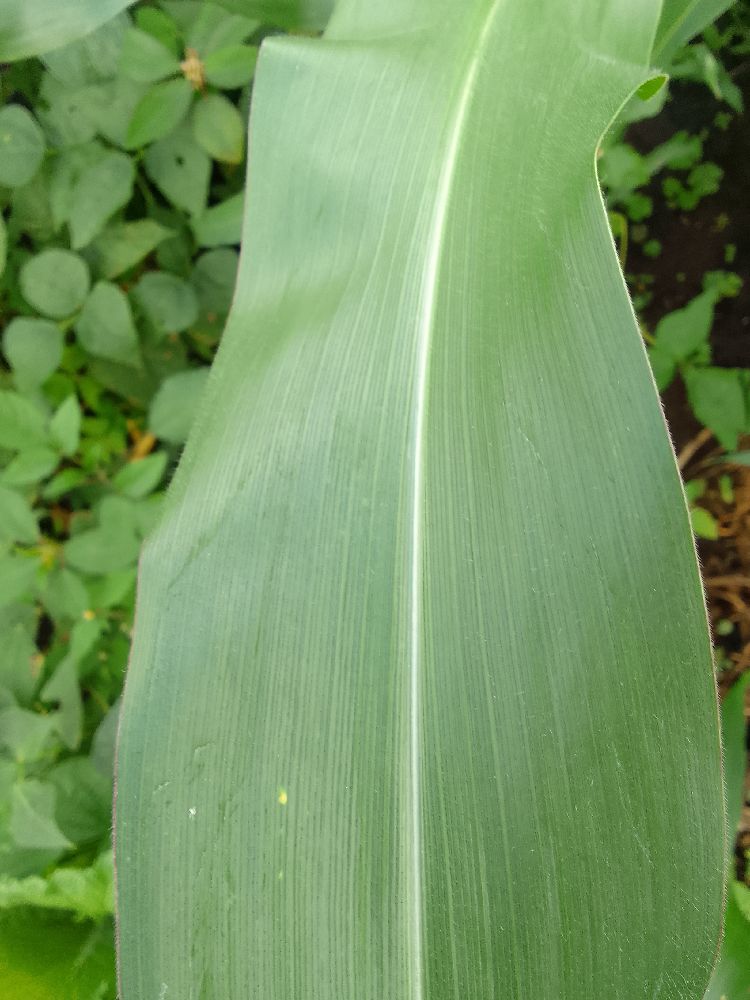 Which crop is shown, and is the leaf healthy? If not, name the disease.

maize, healthy
